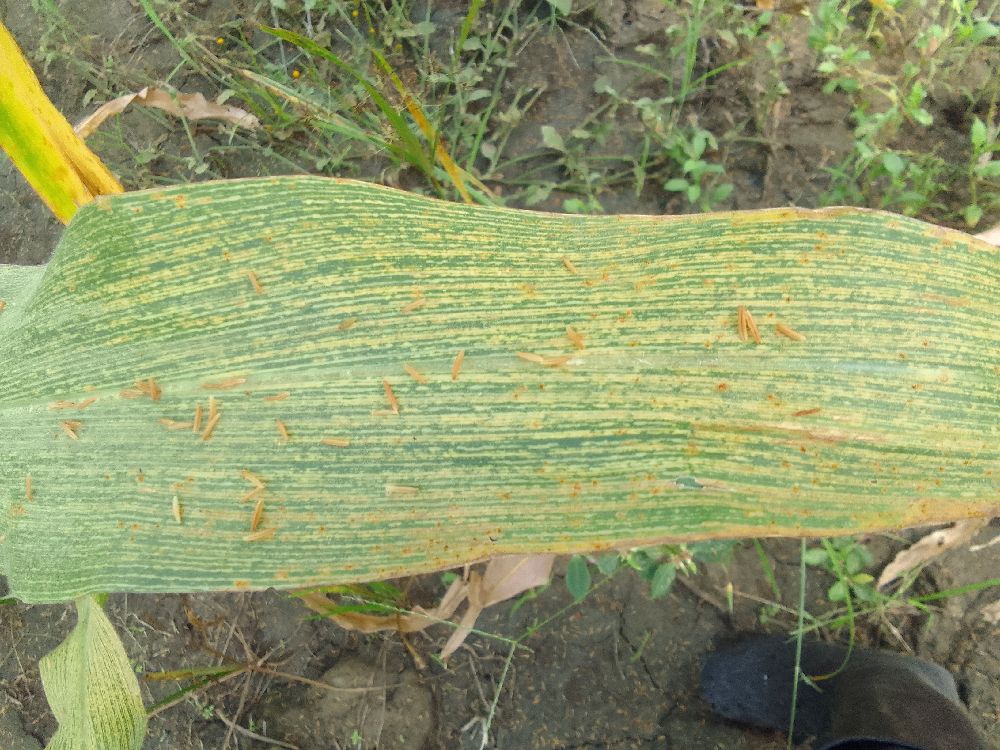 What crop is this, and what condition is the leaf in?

maize, maize streak virus
